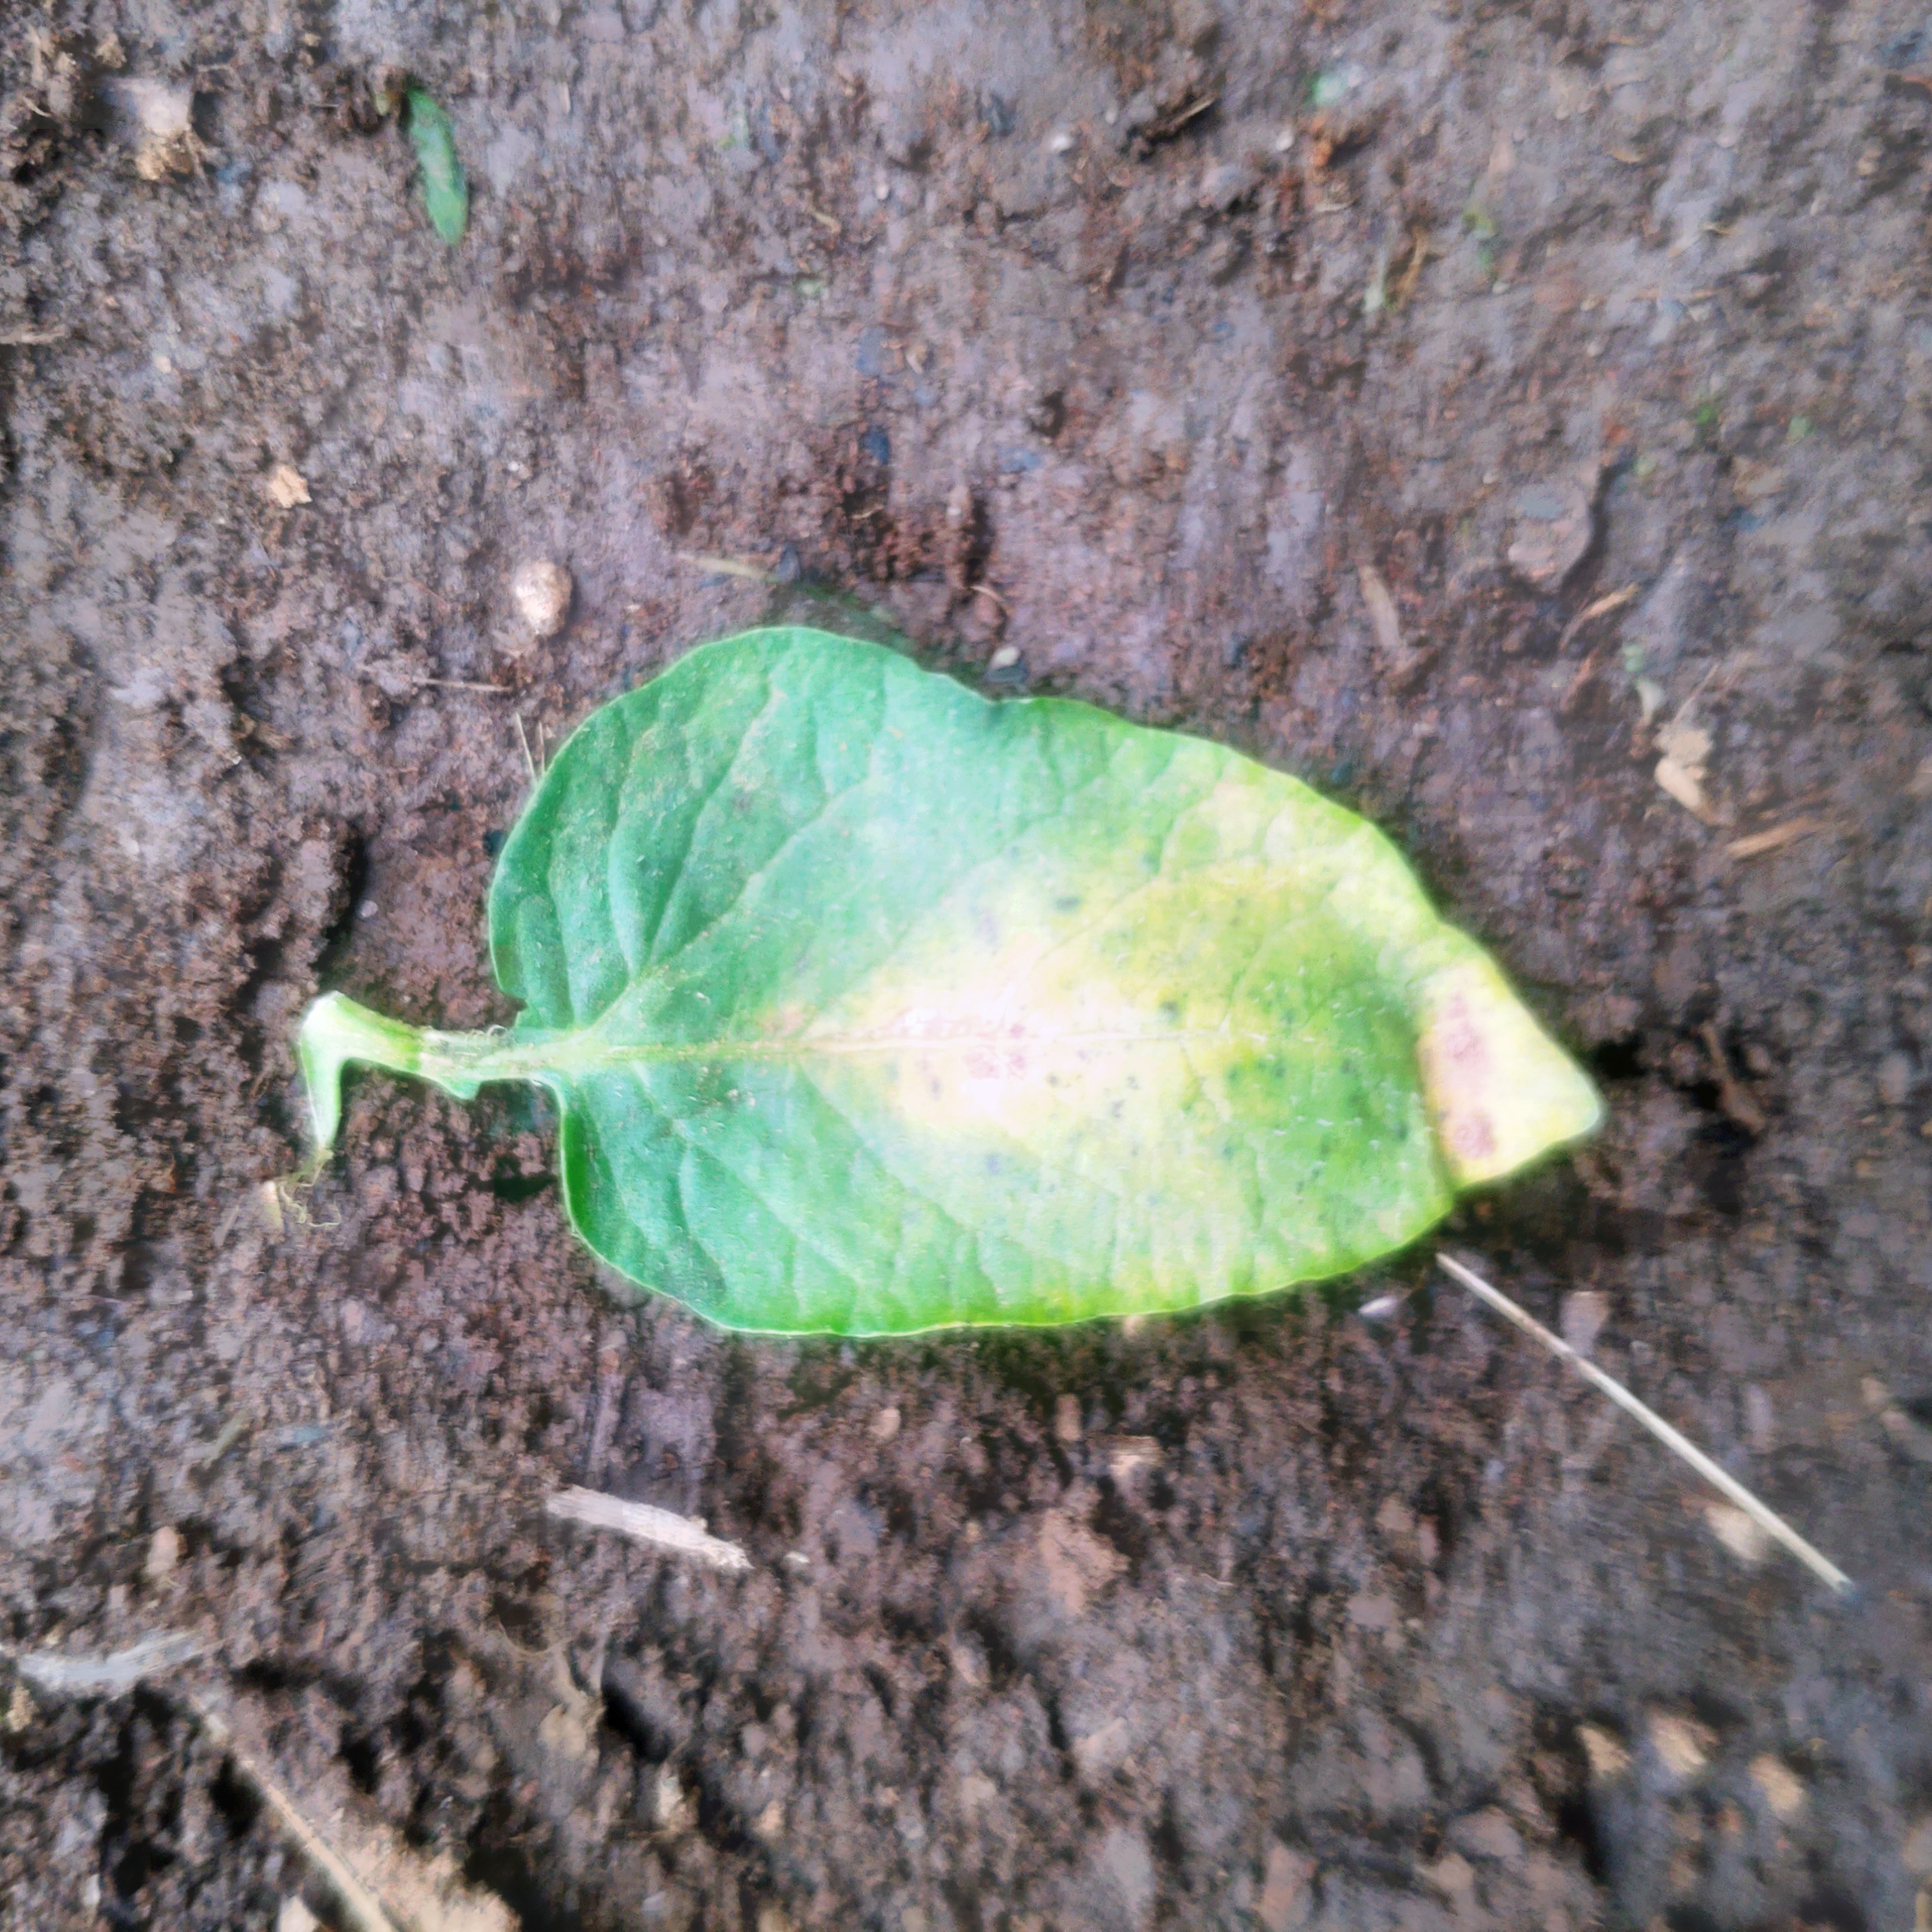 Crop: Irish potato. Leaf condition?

late blight
